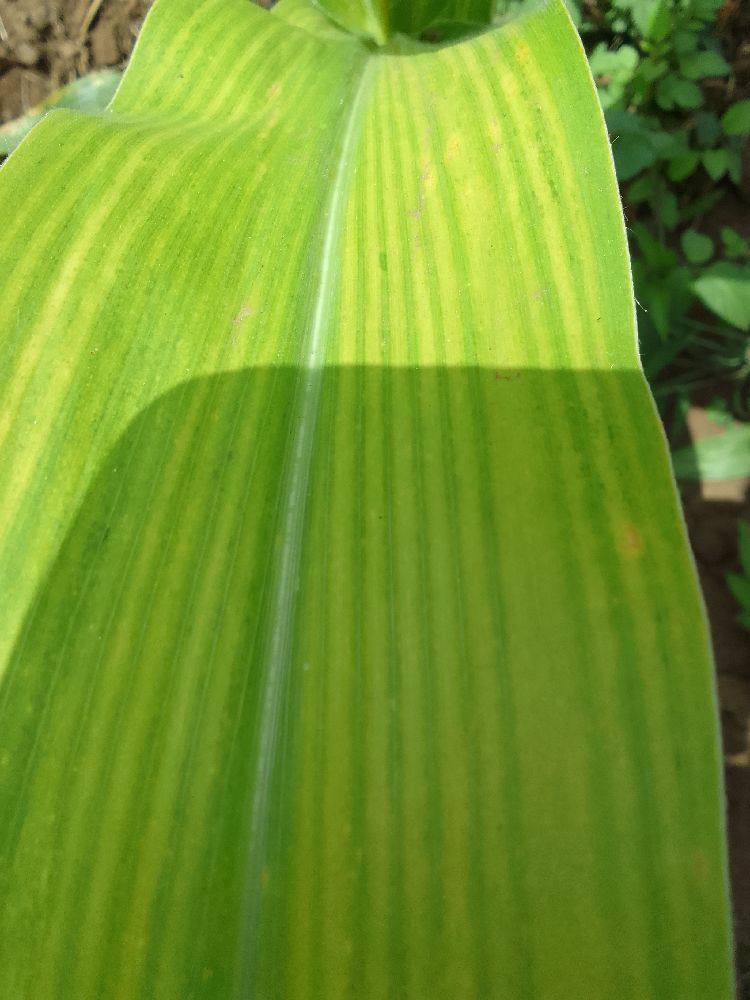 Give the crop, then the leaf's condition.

maize, maize lethal necrosis
